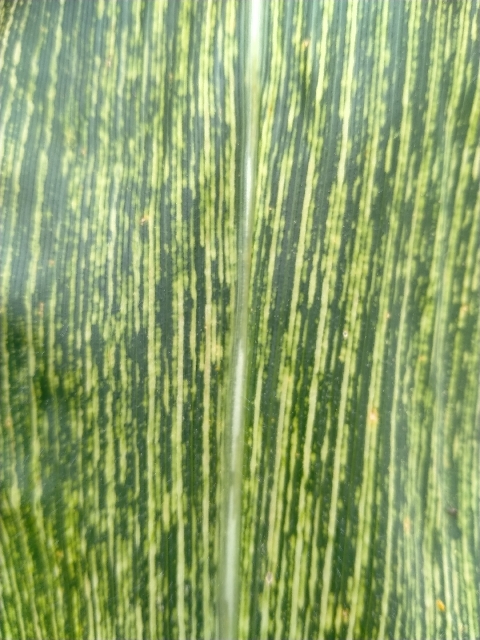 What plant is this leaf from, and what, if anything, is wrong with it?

maize, maize streak virus
